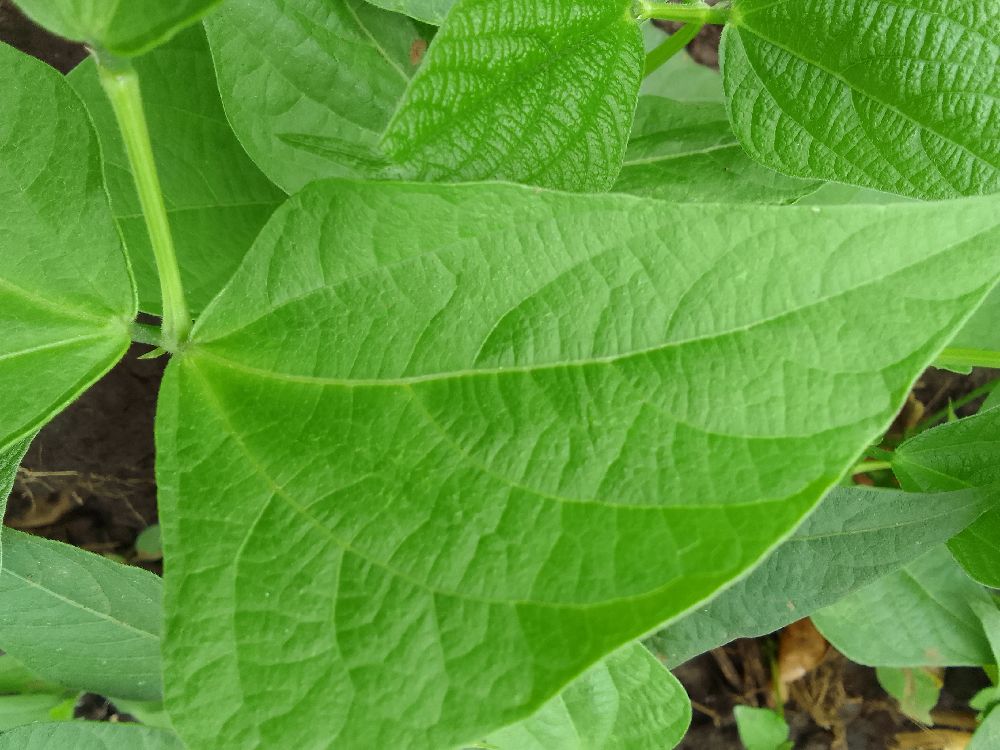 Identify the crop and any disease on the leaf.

common bean, healthy
